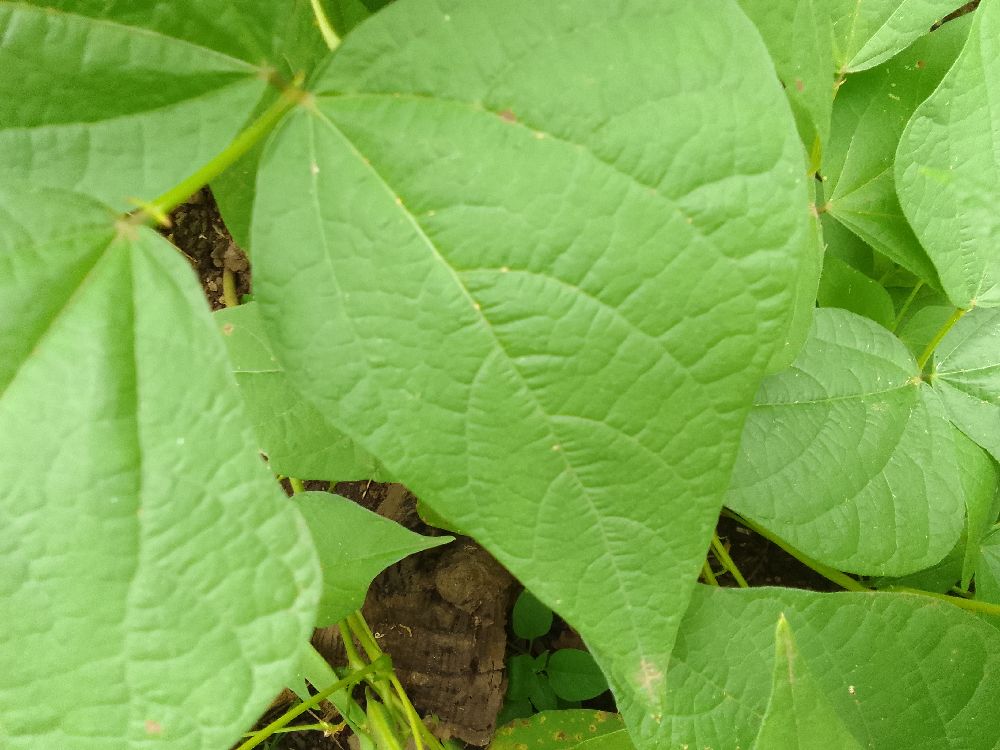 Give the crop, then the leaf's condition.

common bean, healthy
